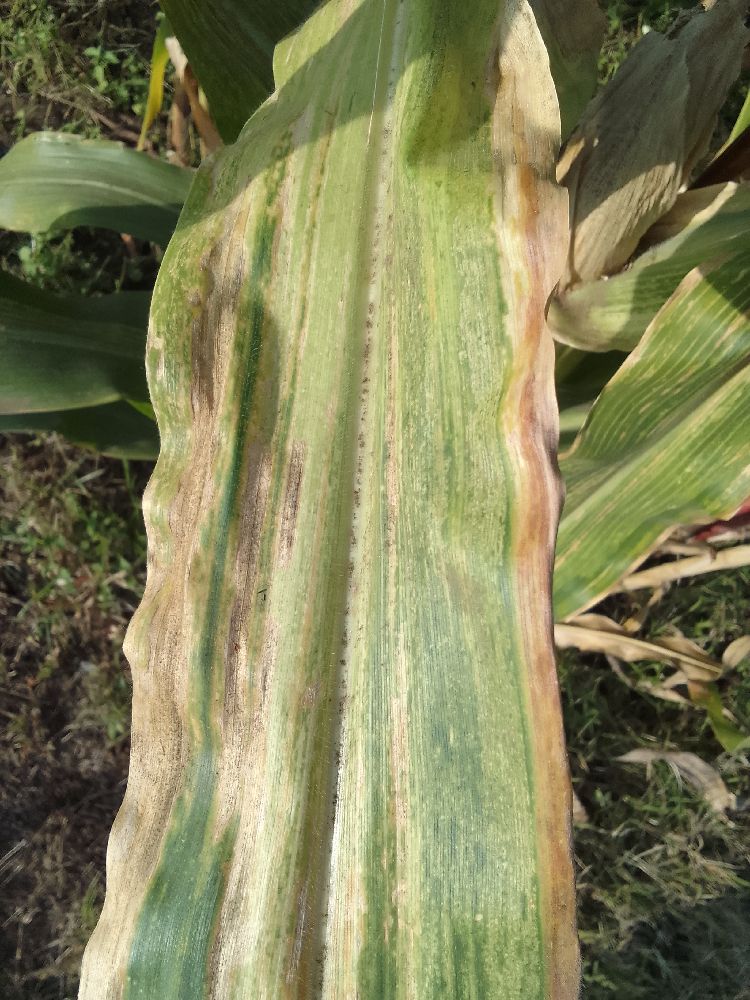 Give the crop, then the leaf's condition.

maize, maize lethal necrosis
